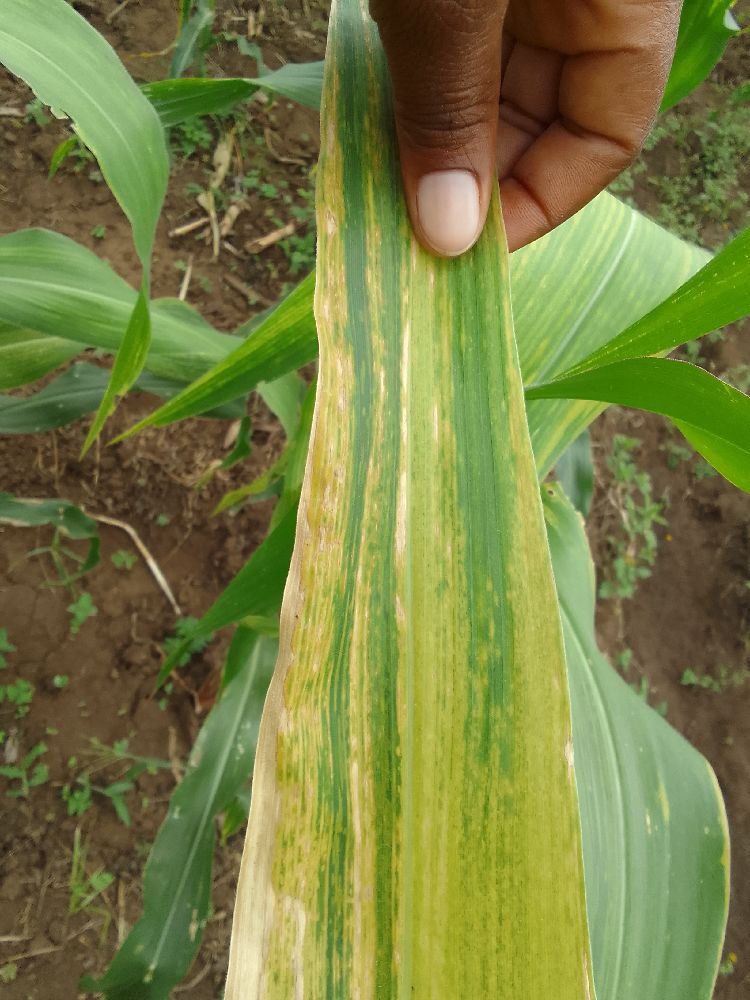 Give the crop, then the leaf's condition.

maize, maize lethal necrosis
